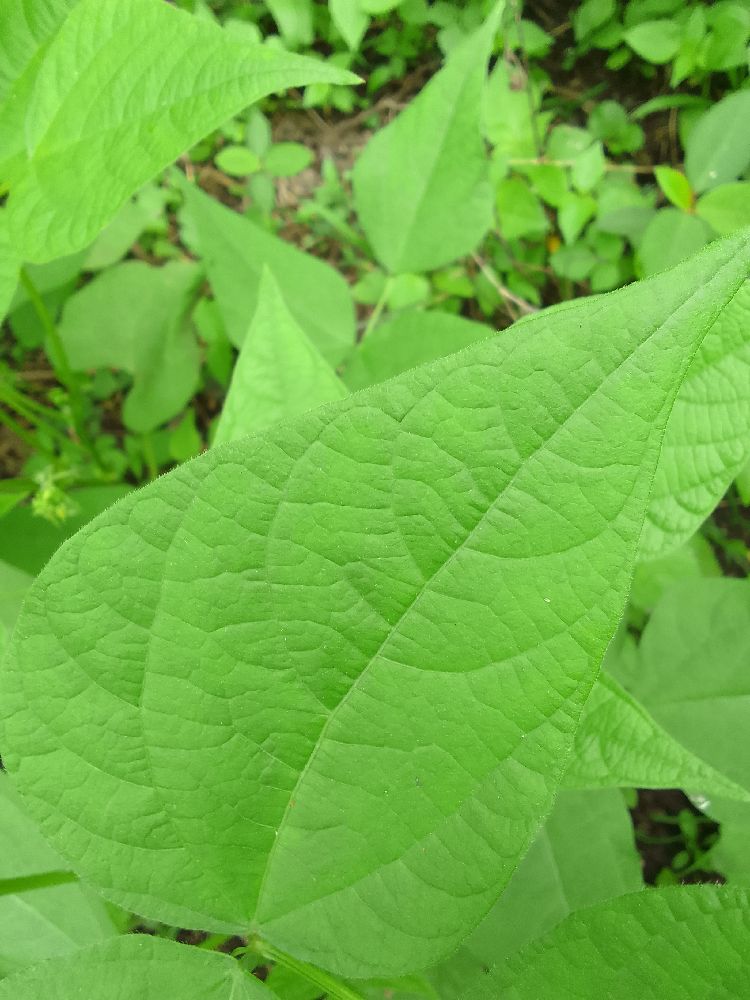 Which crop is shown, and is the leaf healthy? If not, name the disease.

common bean, healthy
